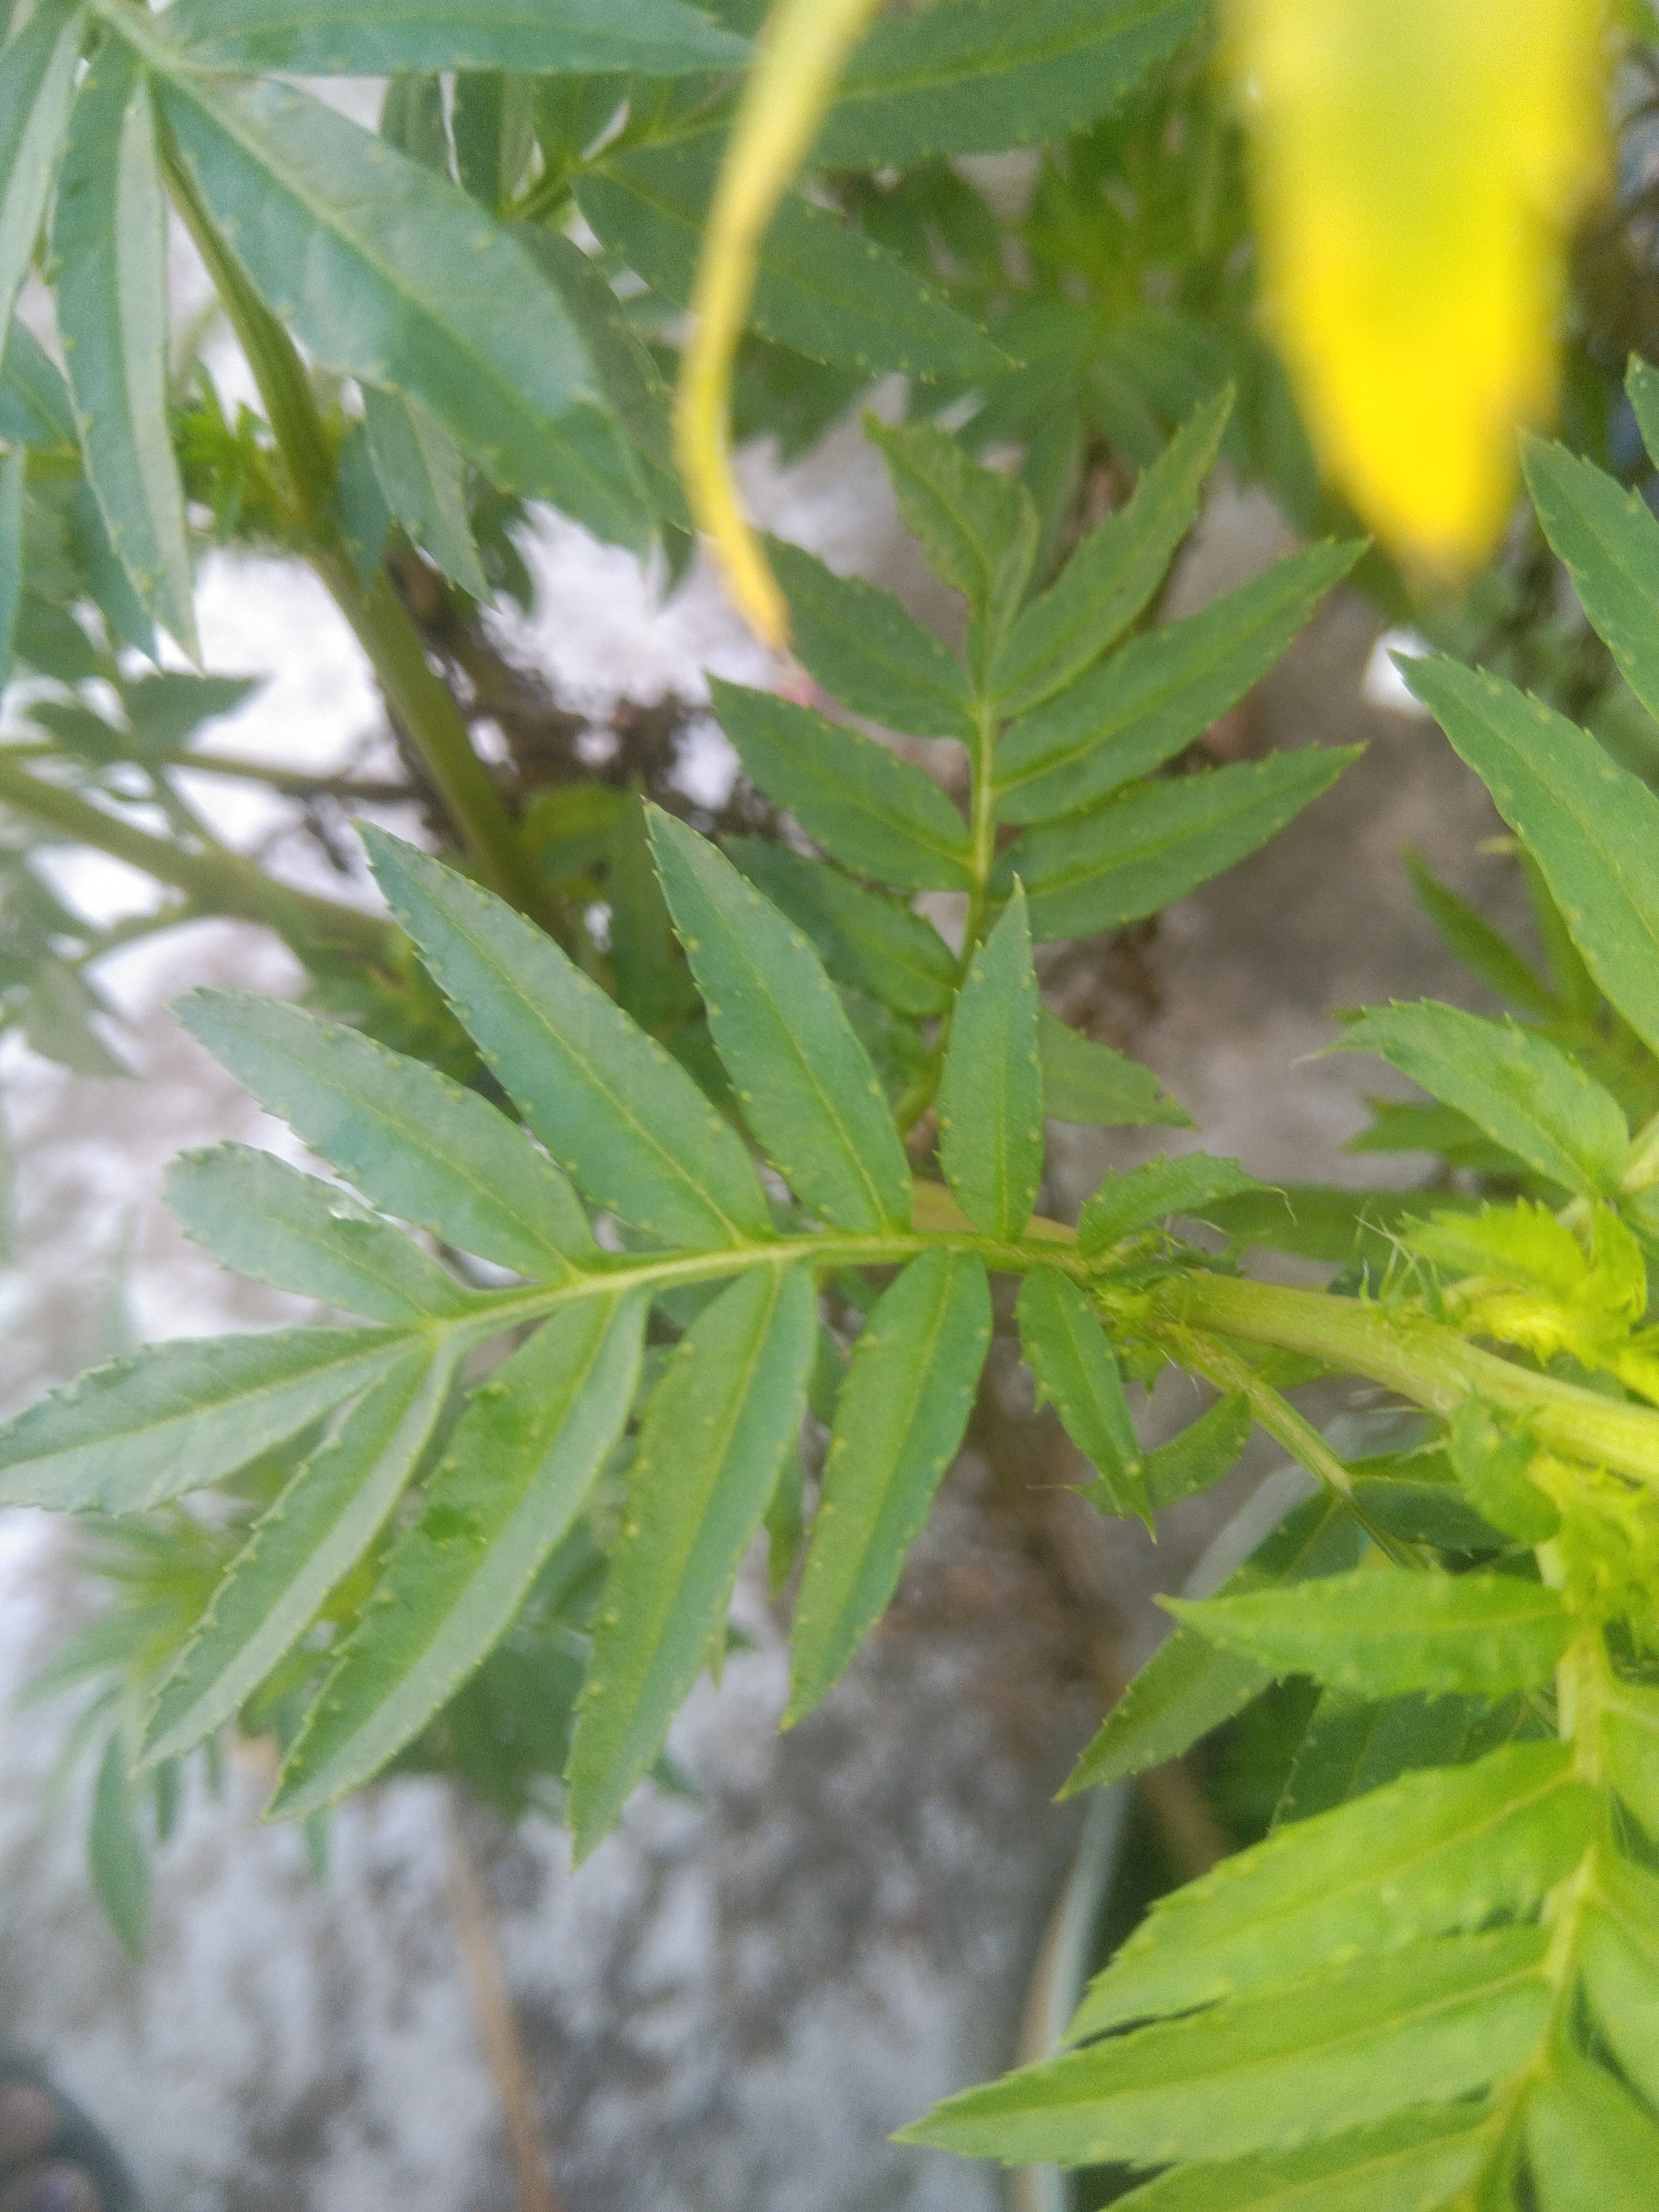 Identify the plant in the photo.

marigold
